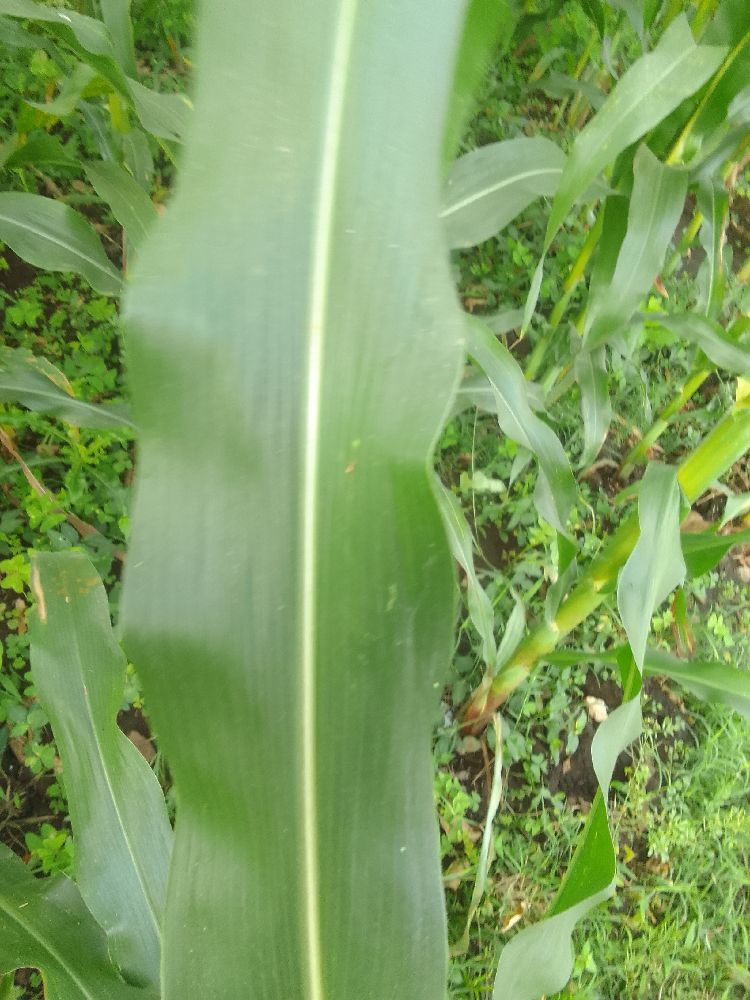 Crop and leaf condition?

maize, healthy
